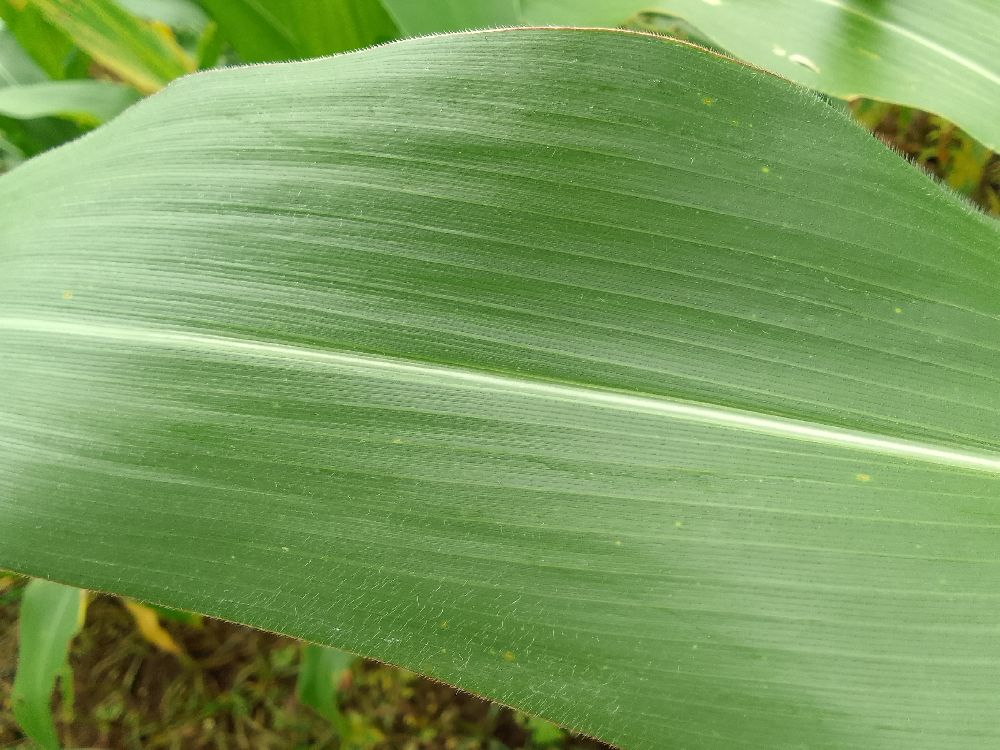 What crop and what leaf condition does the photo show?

maize, healthy
